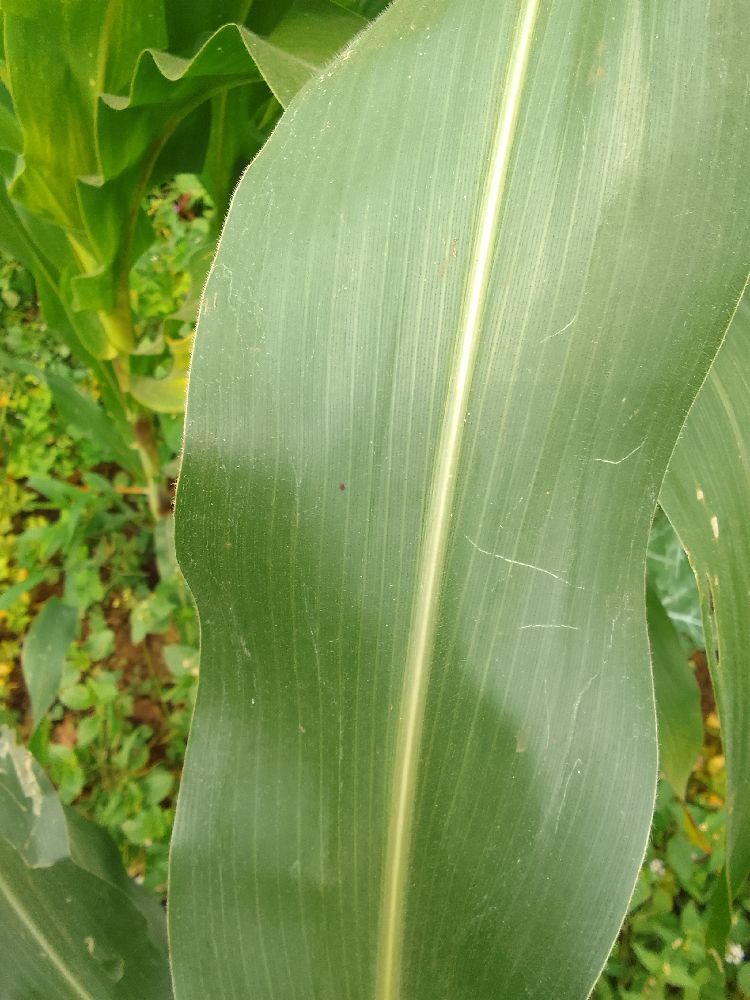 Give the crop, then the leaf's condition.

maize, healthy
